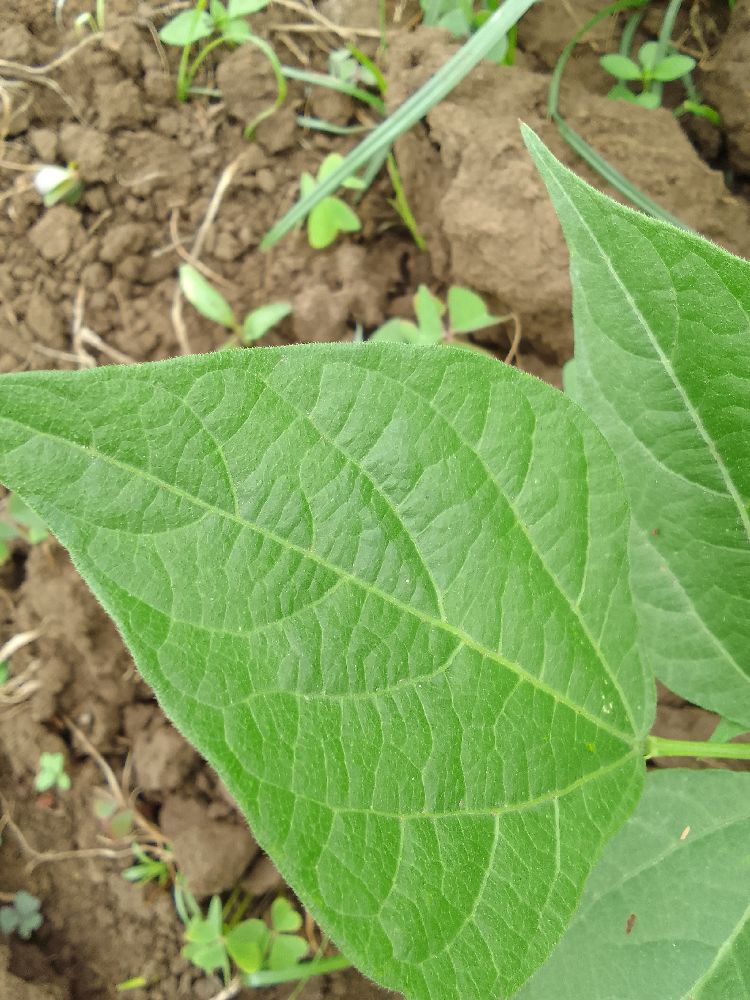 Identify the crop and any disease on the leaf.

common bean, healthy
